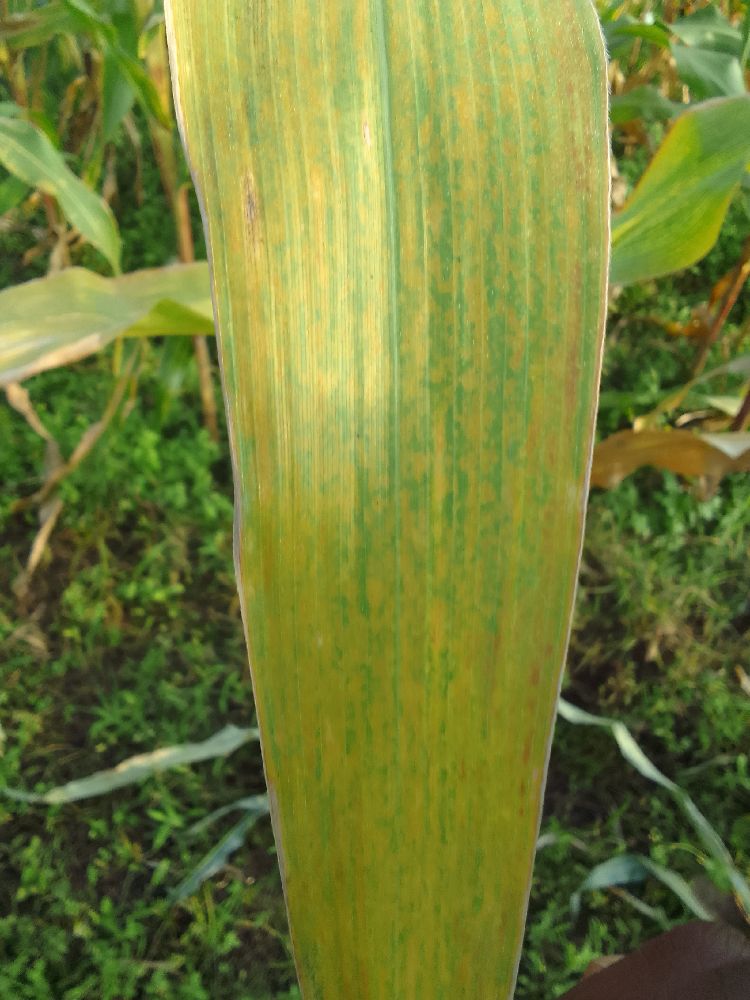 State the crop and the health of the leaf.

maize, maize lethal necrosis
